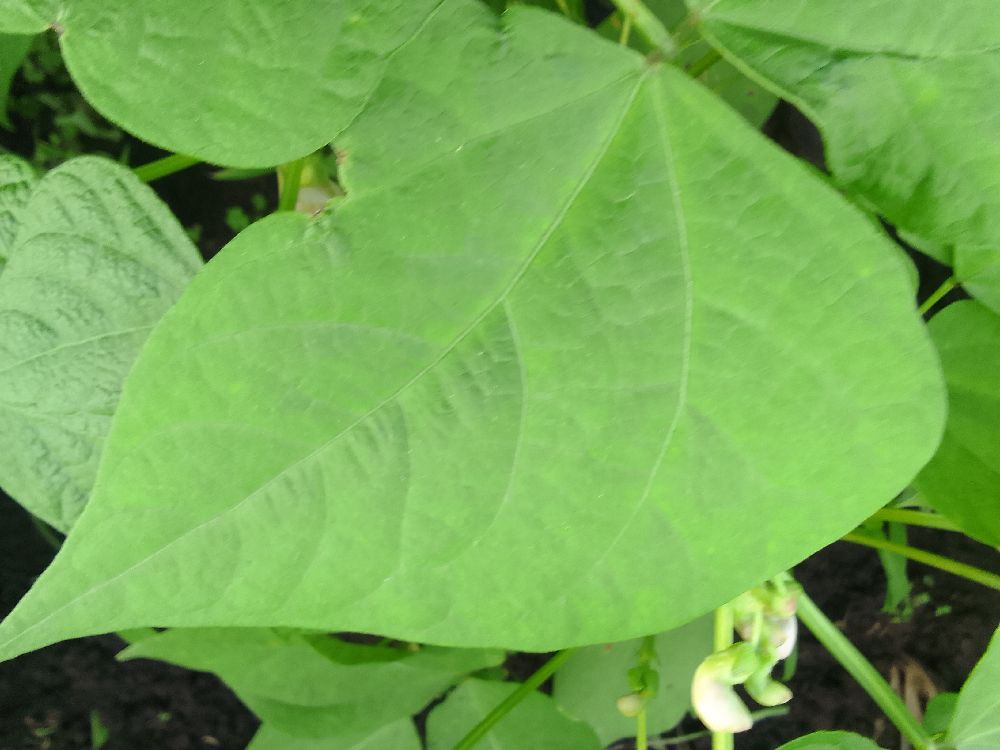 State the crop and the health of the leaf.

common bean, healthy
